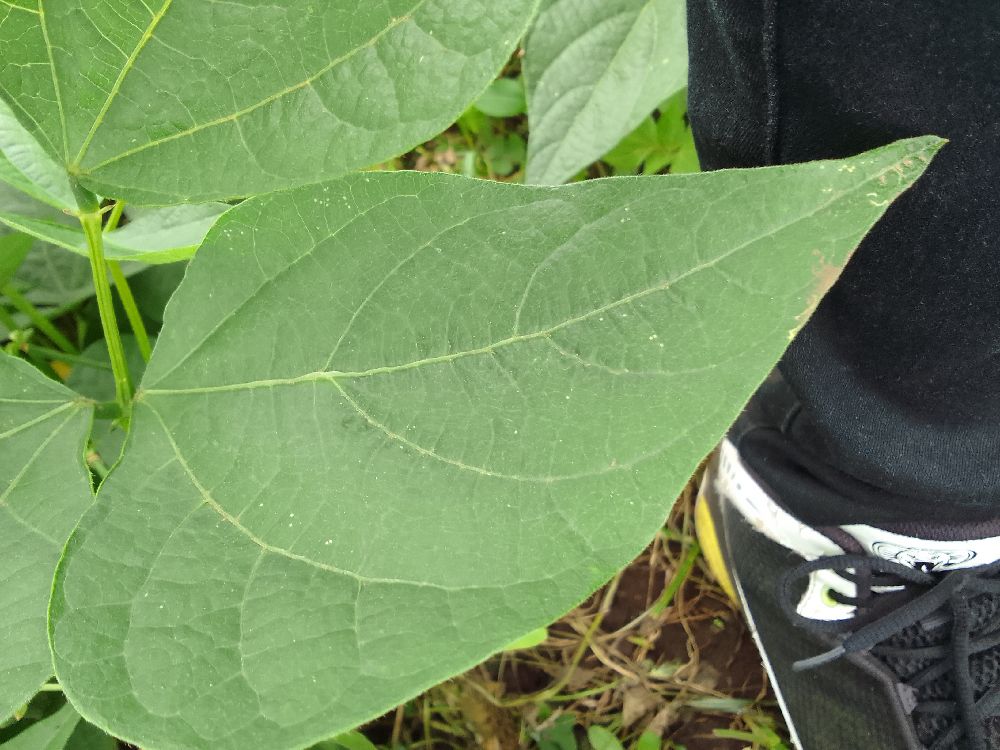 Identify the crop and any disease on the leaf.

common bean, healthy
